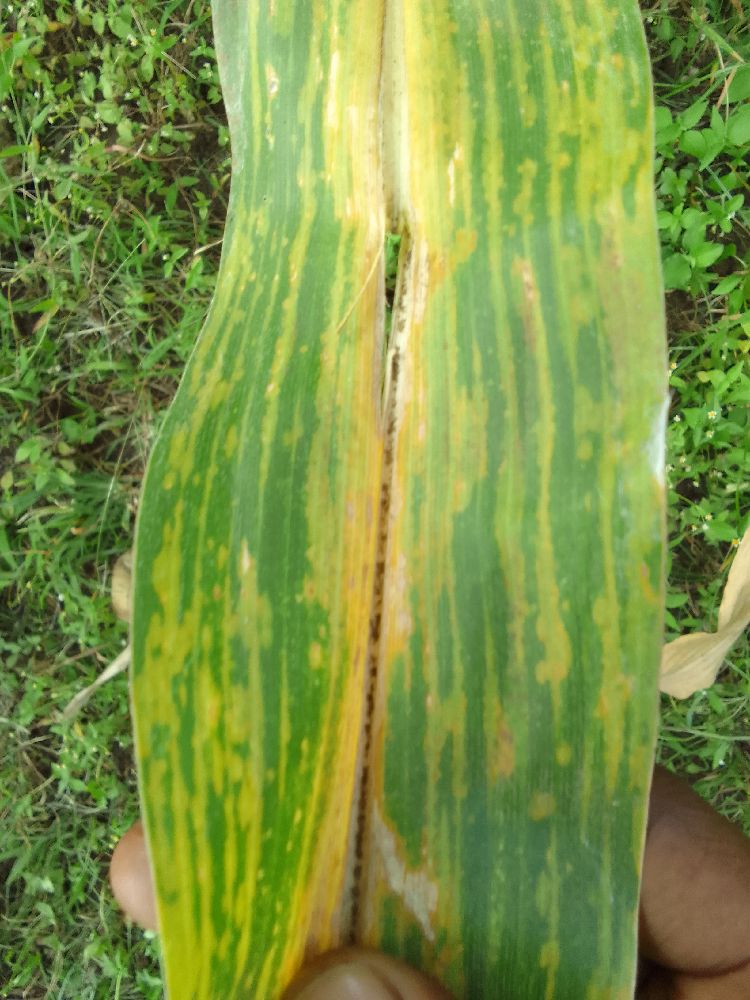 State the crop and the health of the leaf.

maize, maize lethal necrosis
